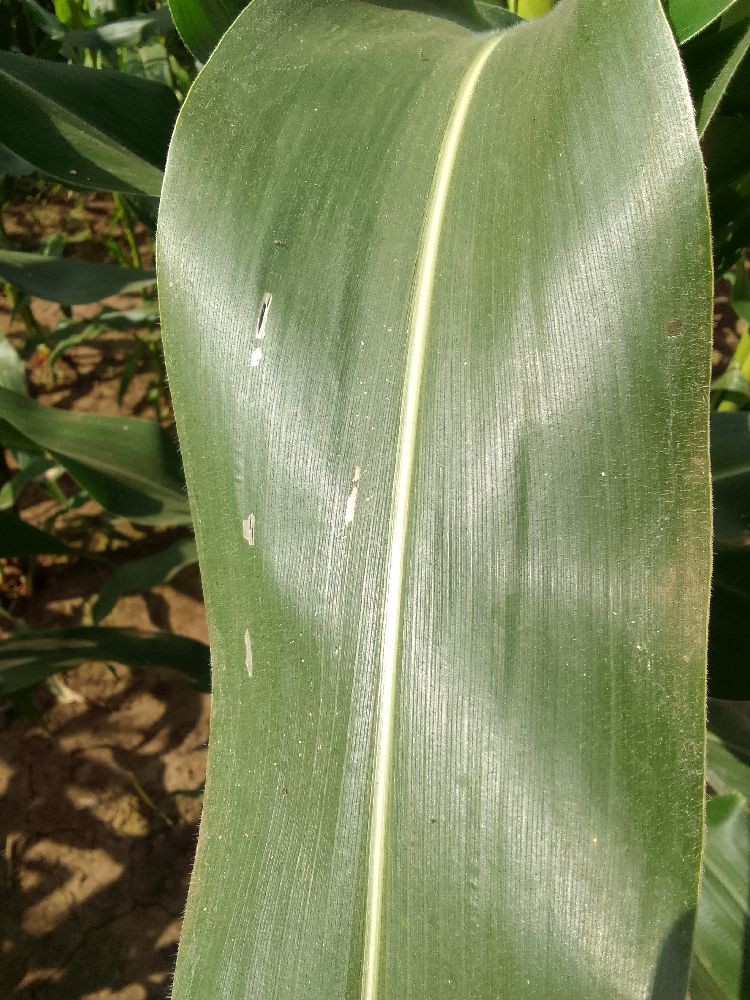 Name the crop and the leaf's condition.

maize, healthy
